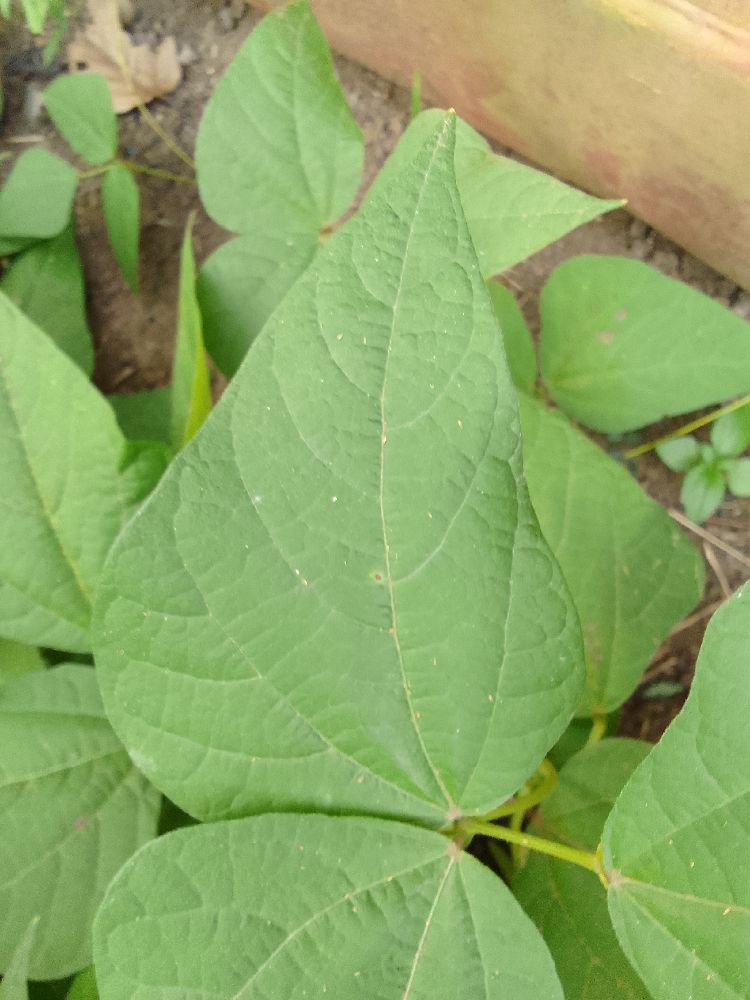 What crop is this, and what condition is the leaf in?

common bean, healthy
